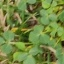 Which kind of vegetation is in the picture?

unstructured weed
